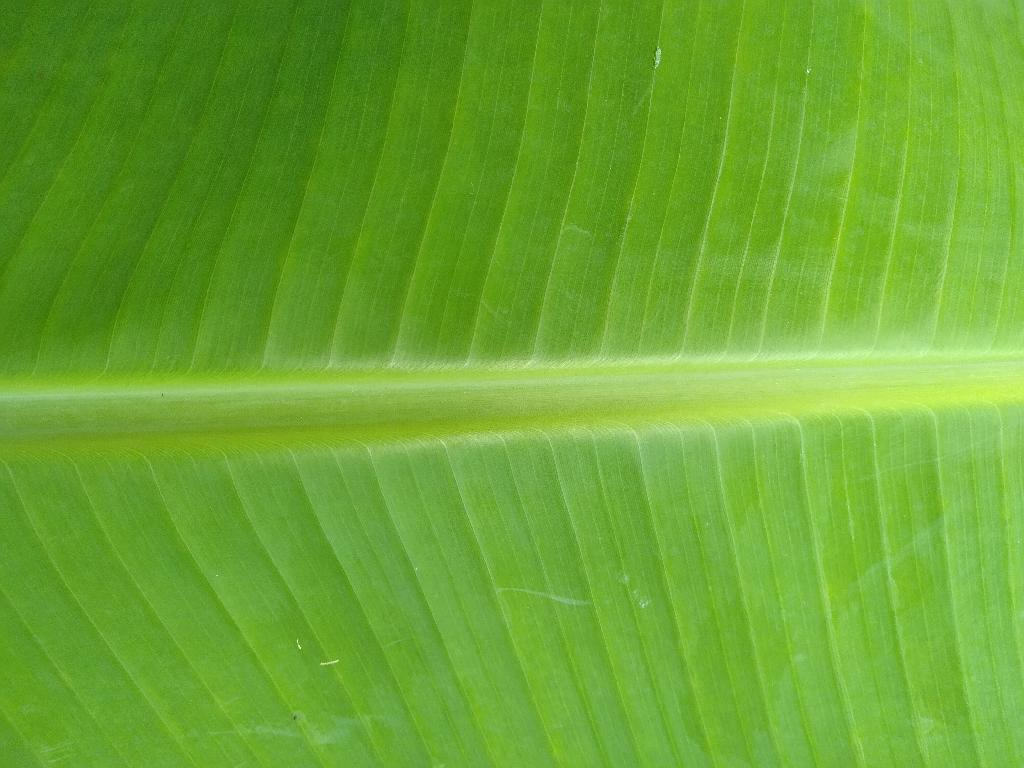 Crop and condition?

banana, healthy
